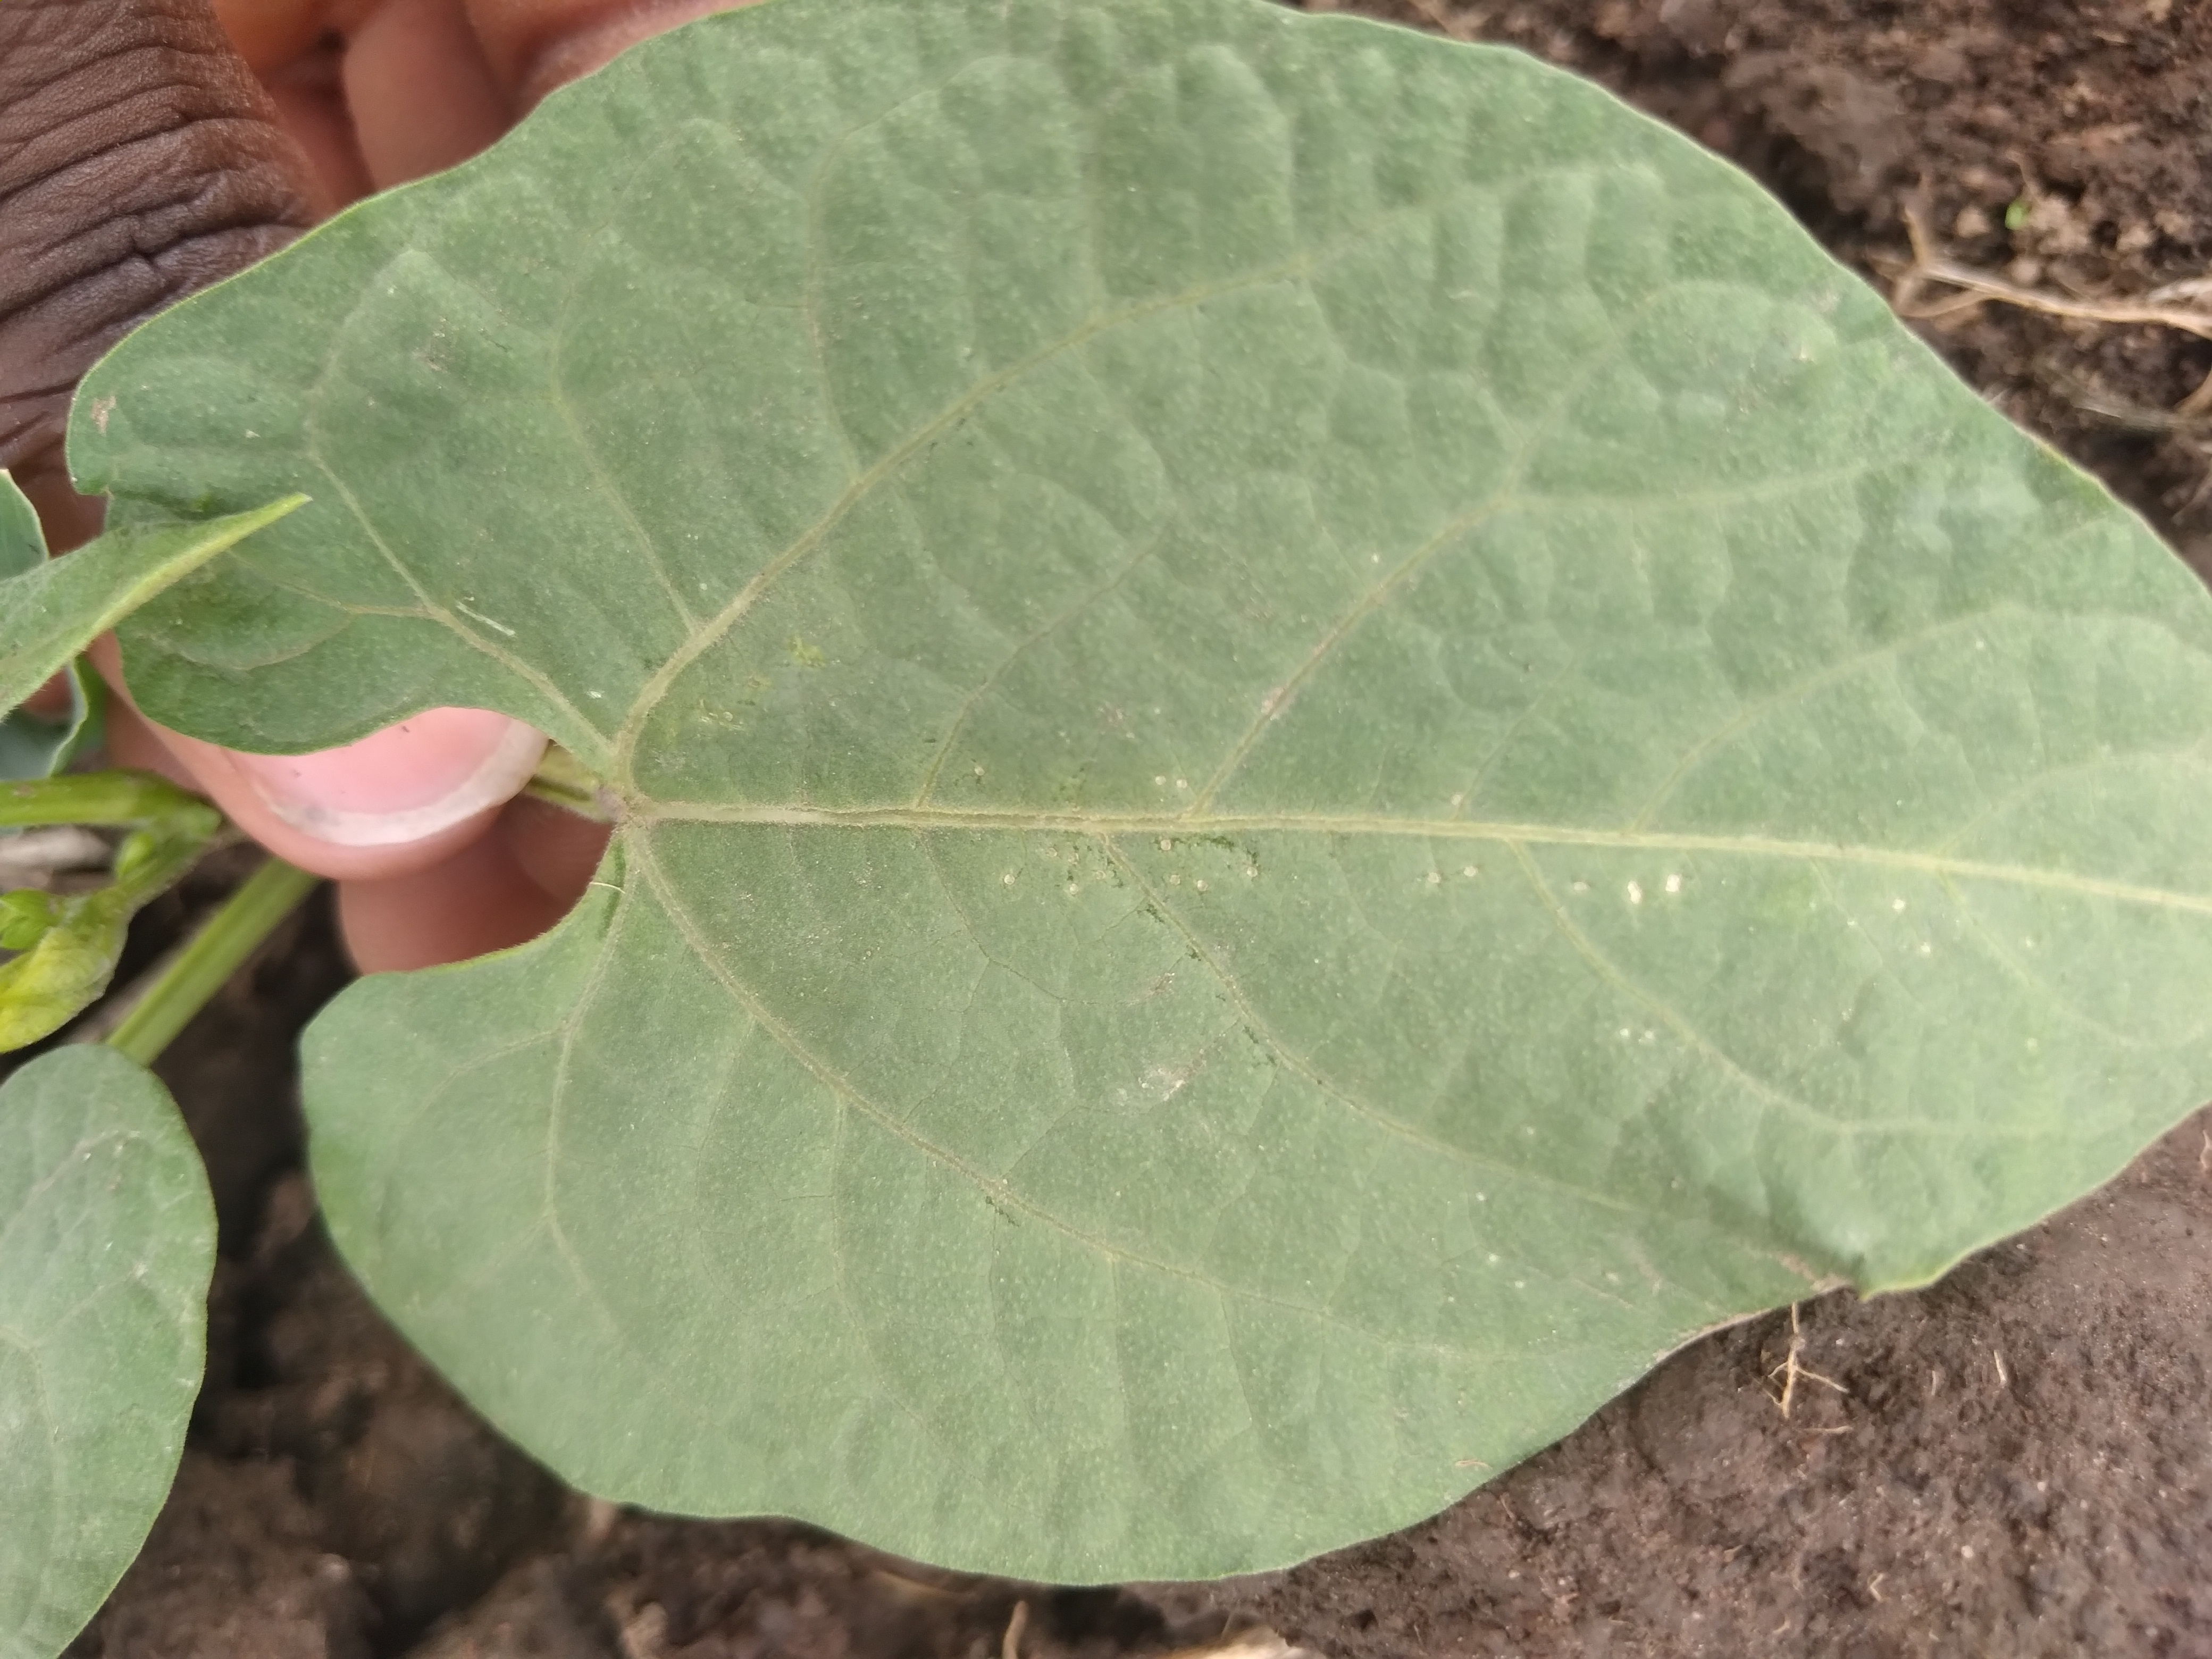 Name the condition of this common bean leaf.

healthy
